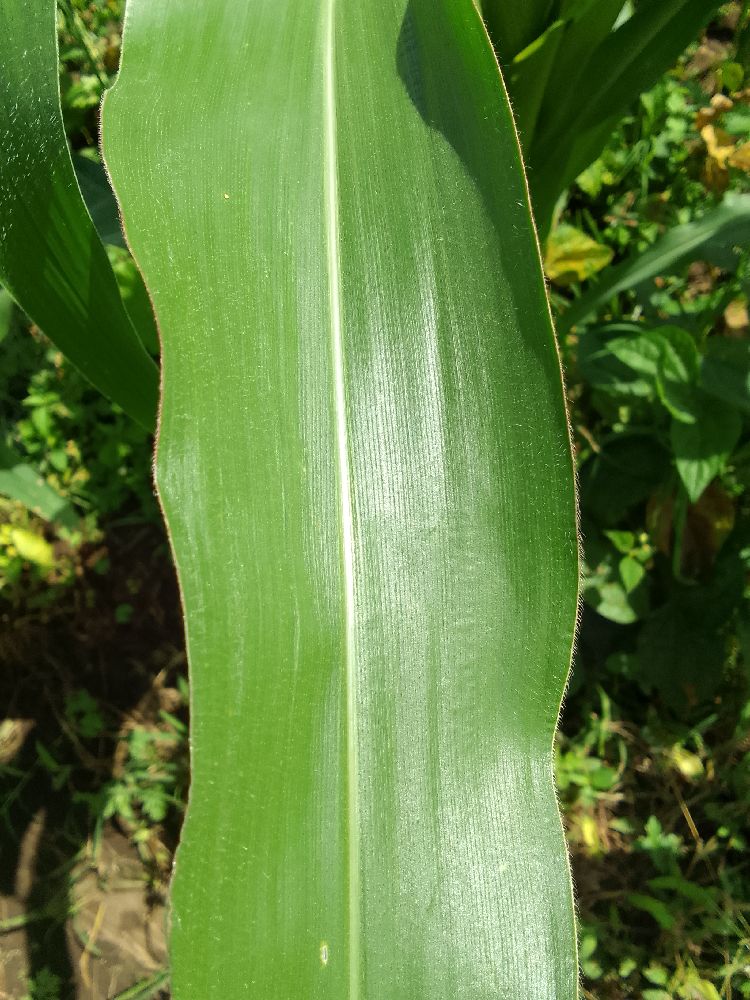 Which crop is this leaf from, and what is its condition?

maize, healthy
